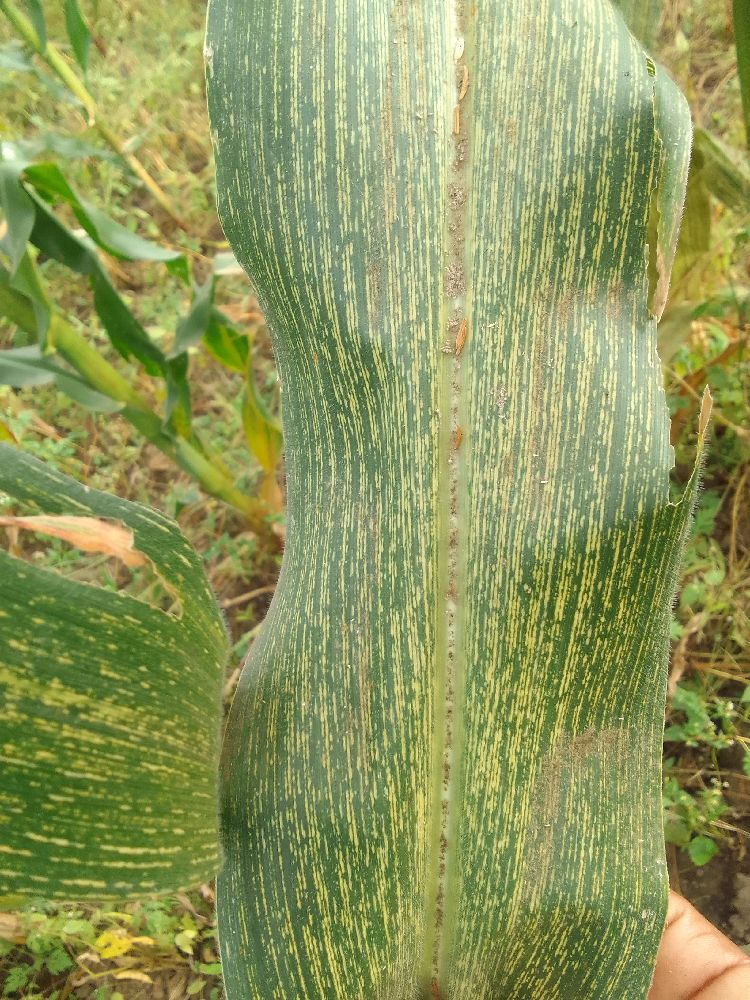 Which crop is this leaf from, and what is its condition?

maize, maize streak virus
